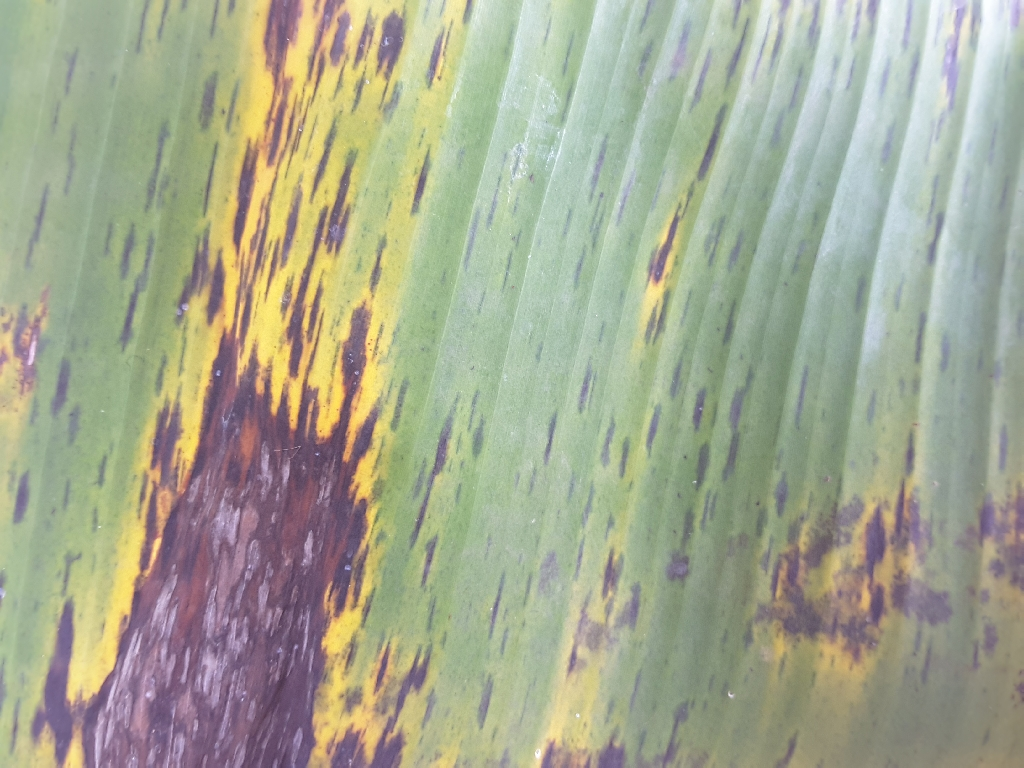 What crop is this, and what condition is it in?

banana, black sigatoka
